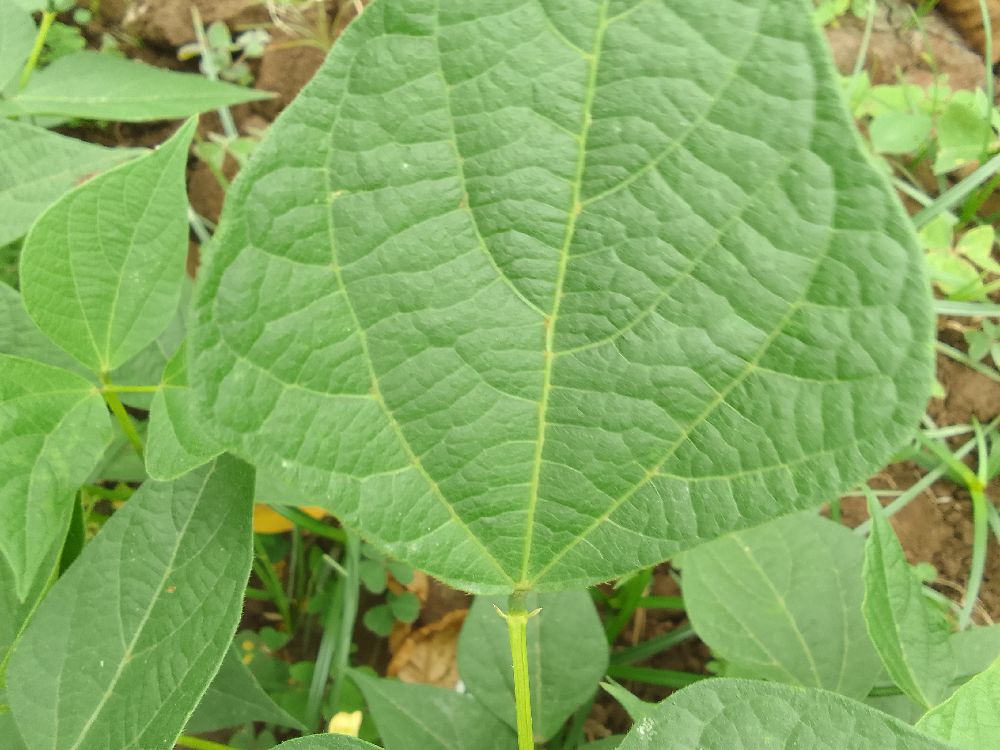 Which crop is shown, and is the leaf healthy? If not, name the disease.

common bean, healthy
